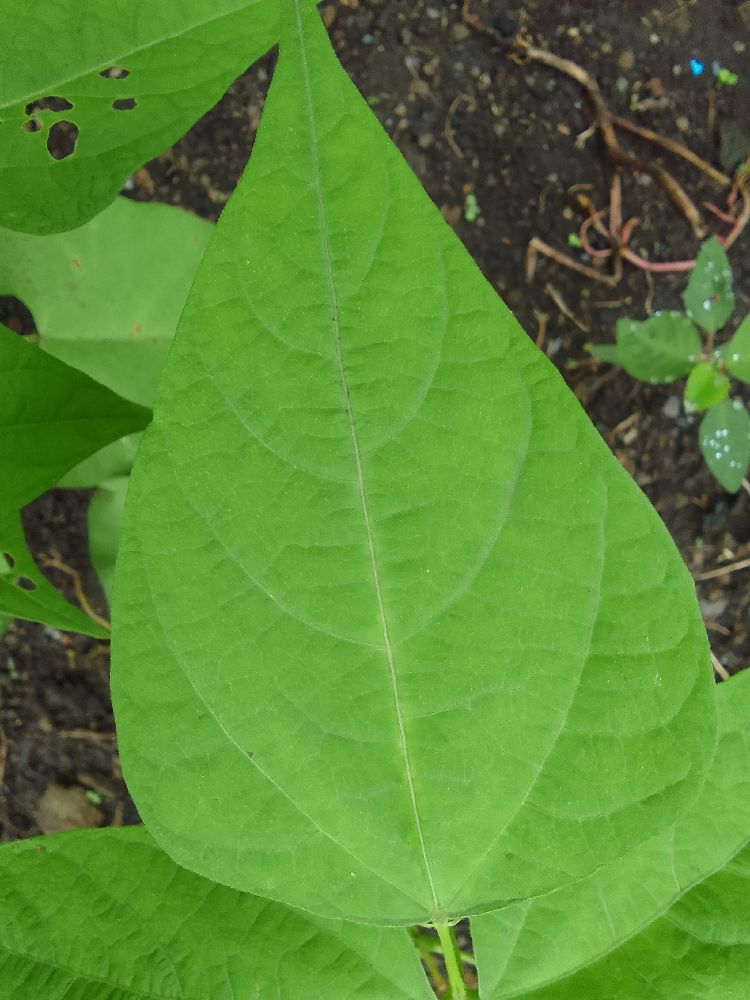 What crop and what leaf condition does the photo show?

common bean, healthy
